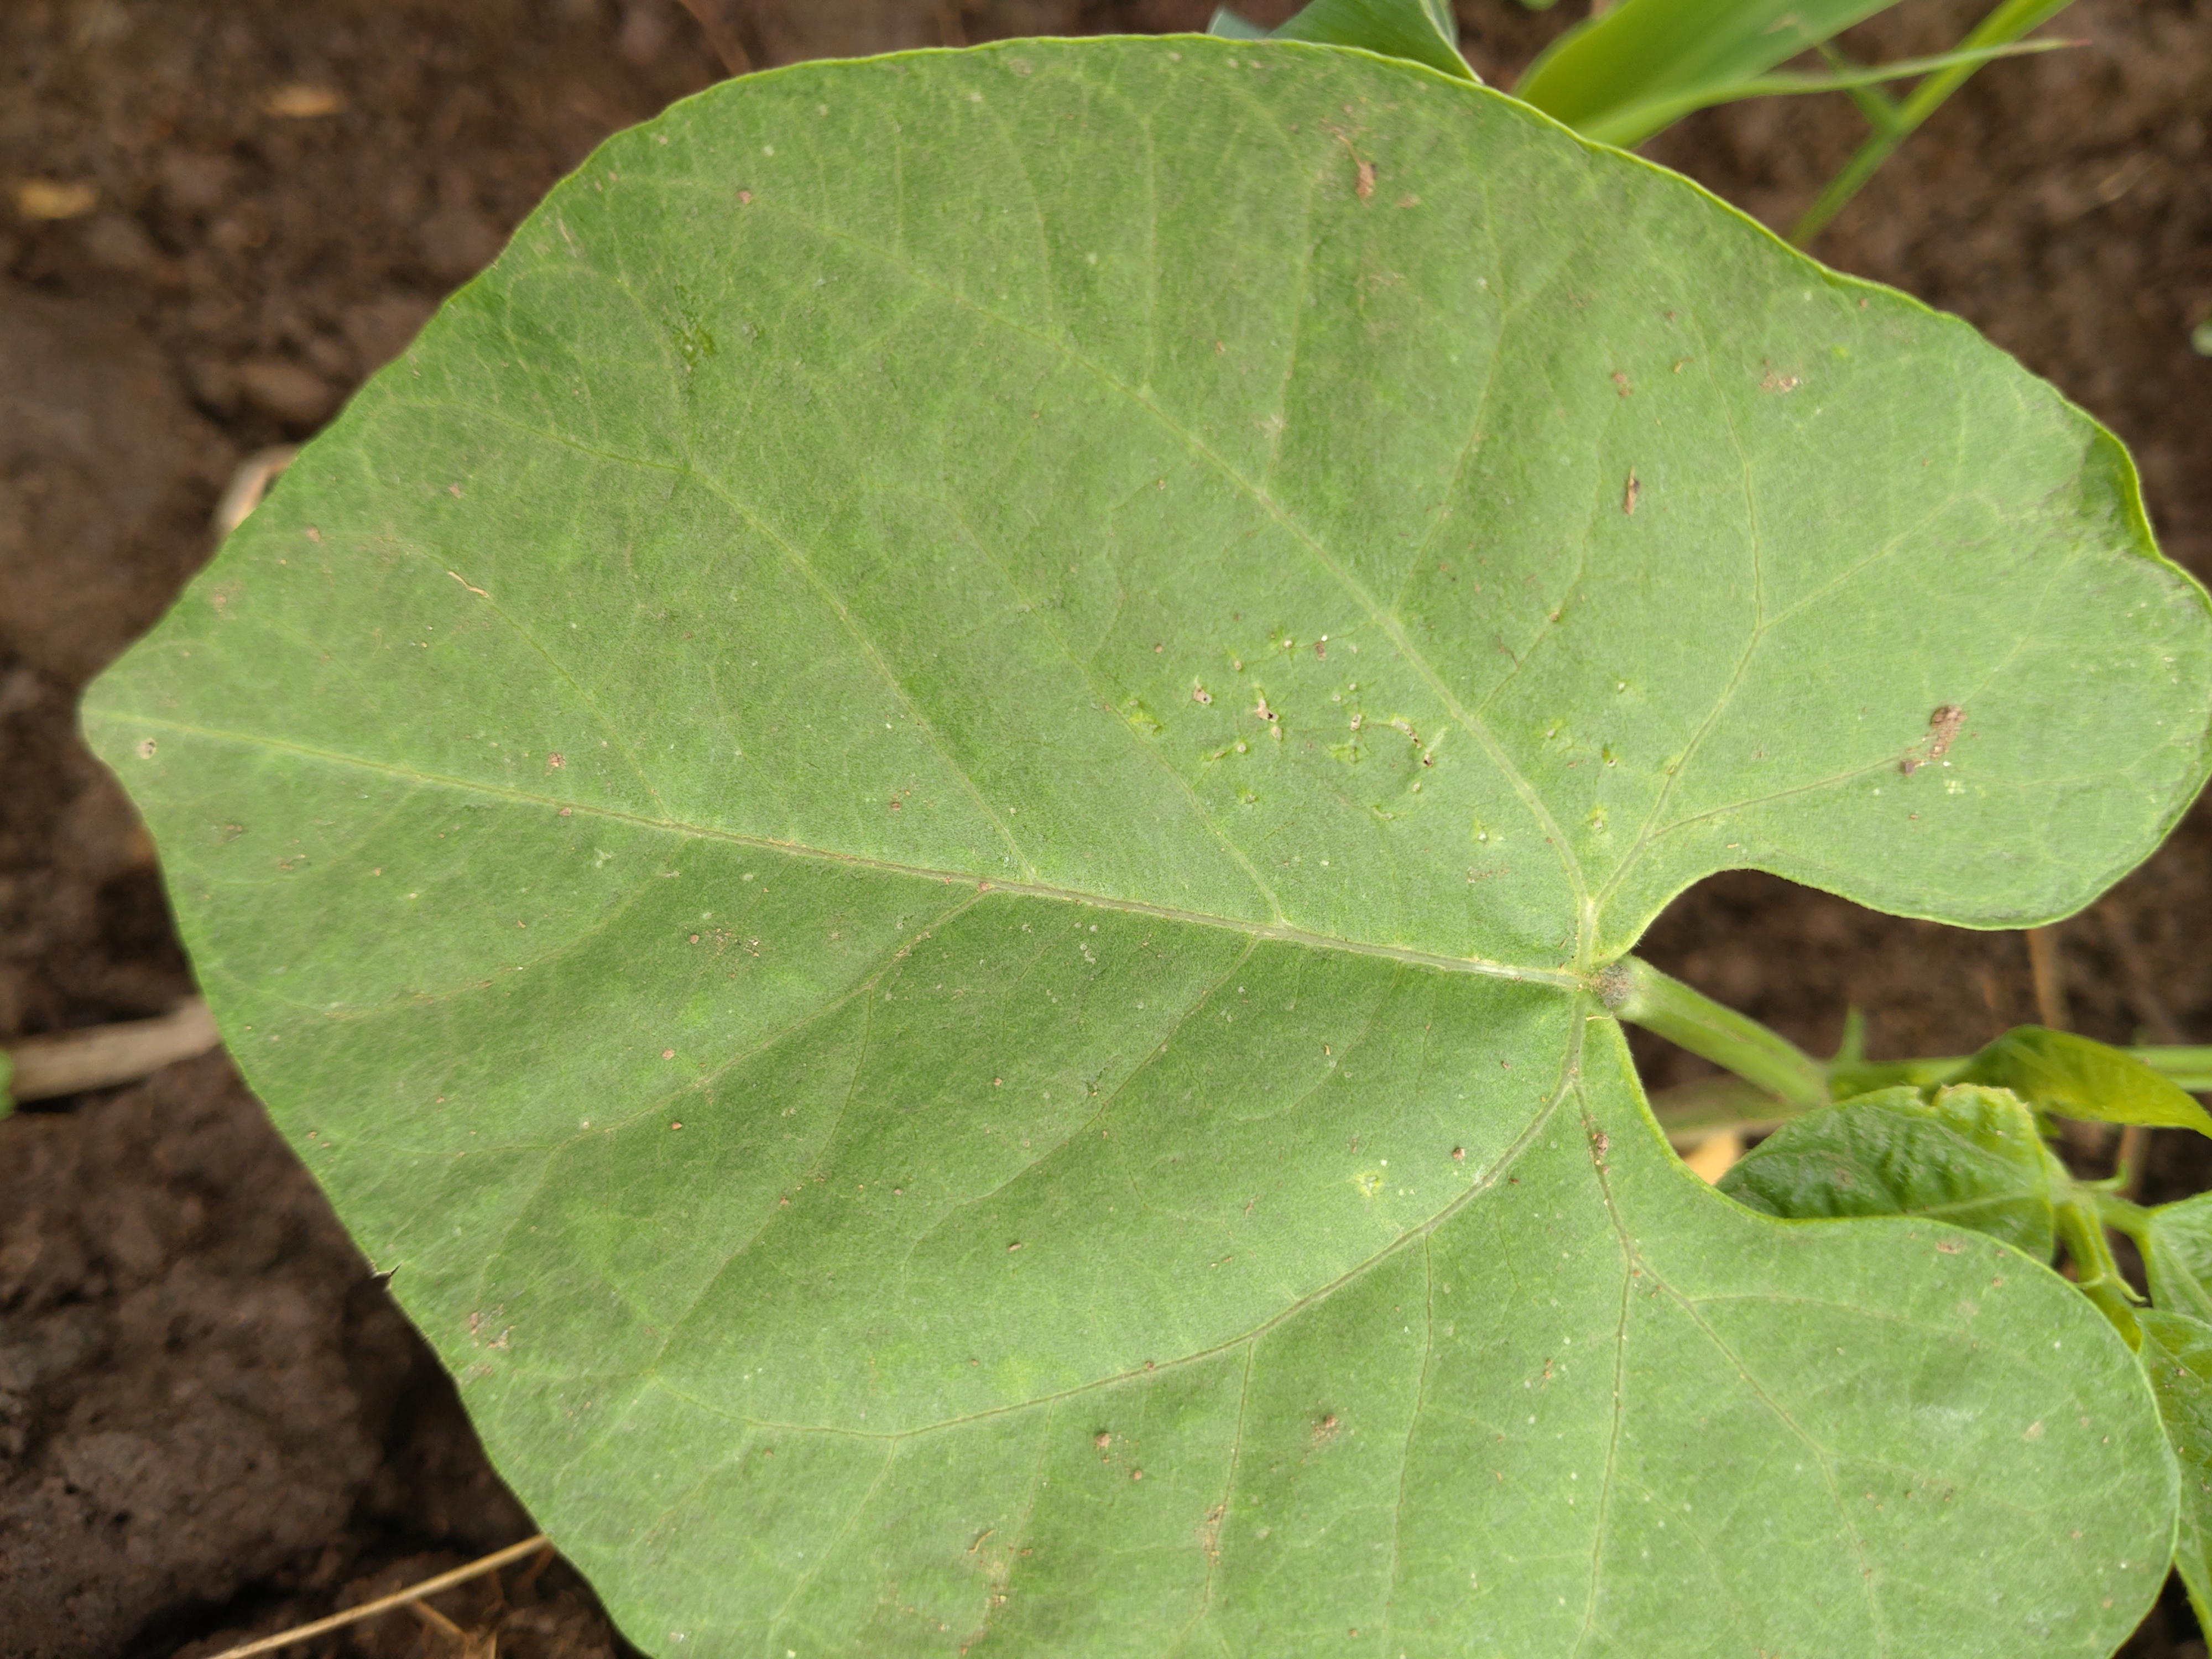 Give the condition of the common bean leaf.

healthy
